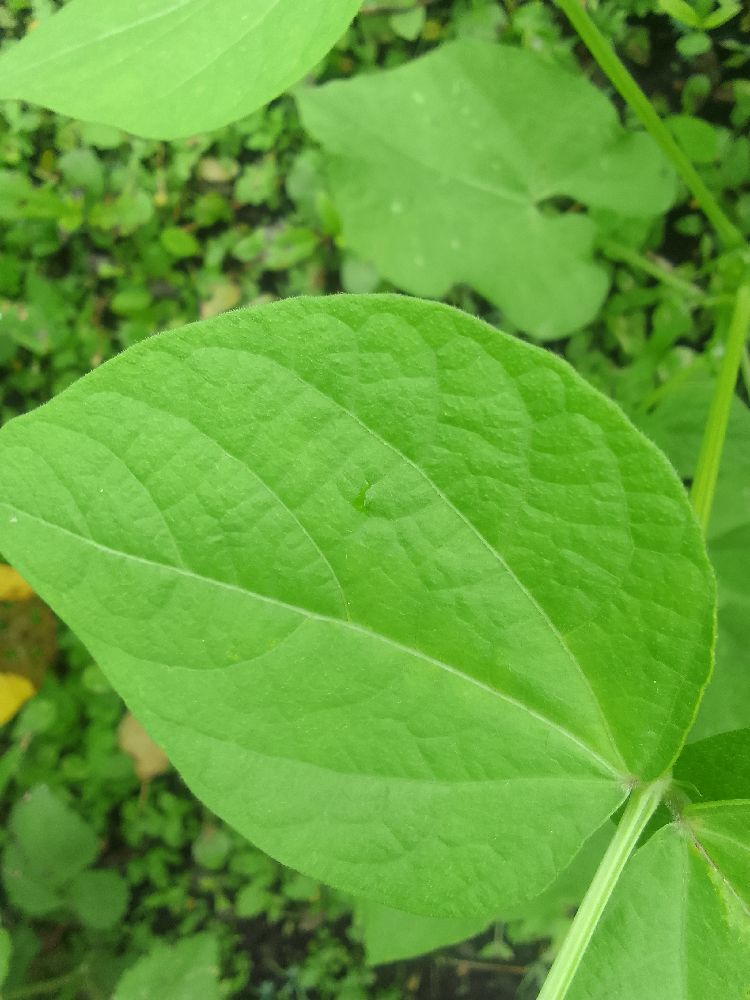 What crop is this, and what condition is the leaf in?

common bean, healthy
